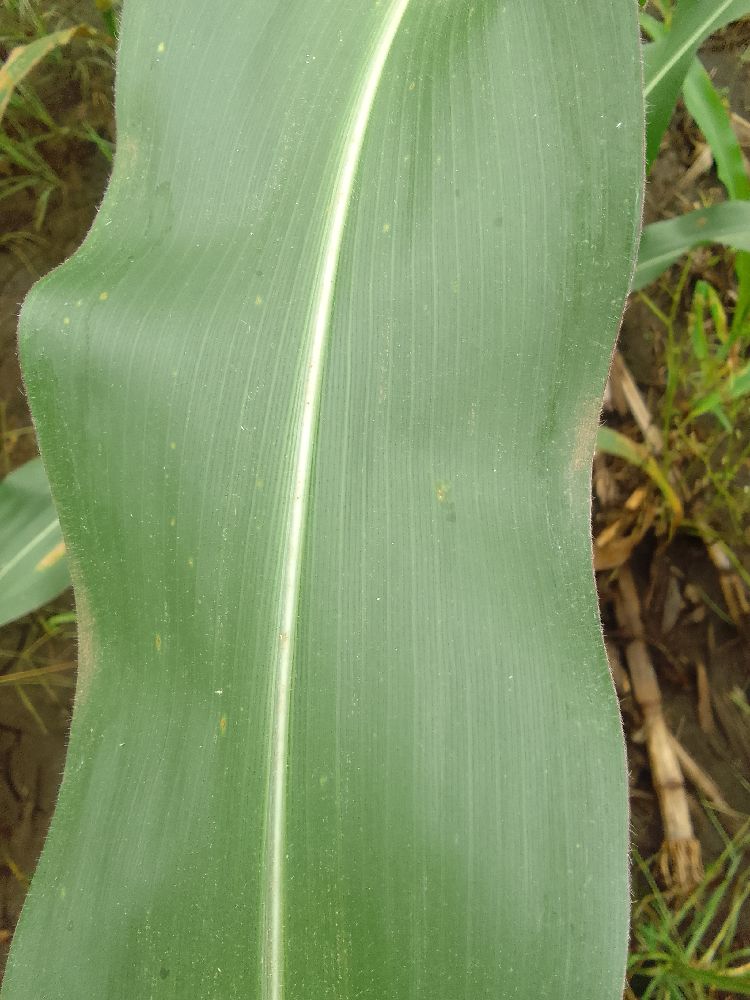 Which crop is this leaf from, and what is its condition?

maize, healthy
